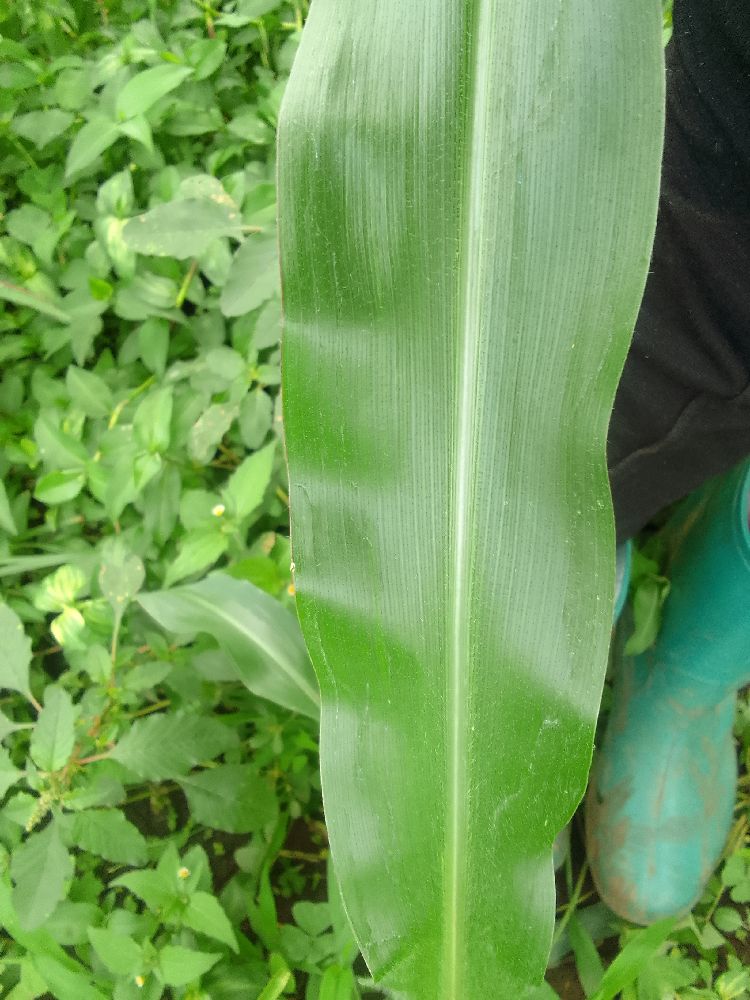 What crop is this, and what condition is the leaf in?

maize, healthy
